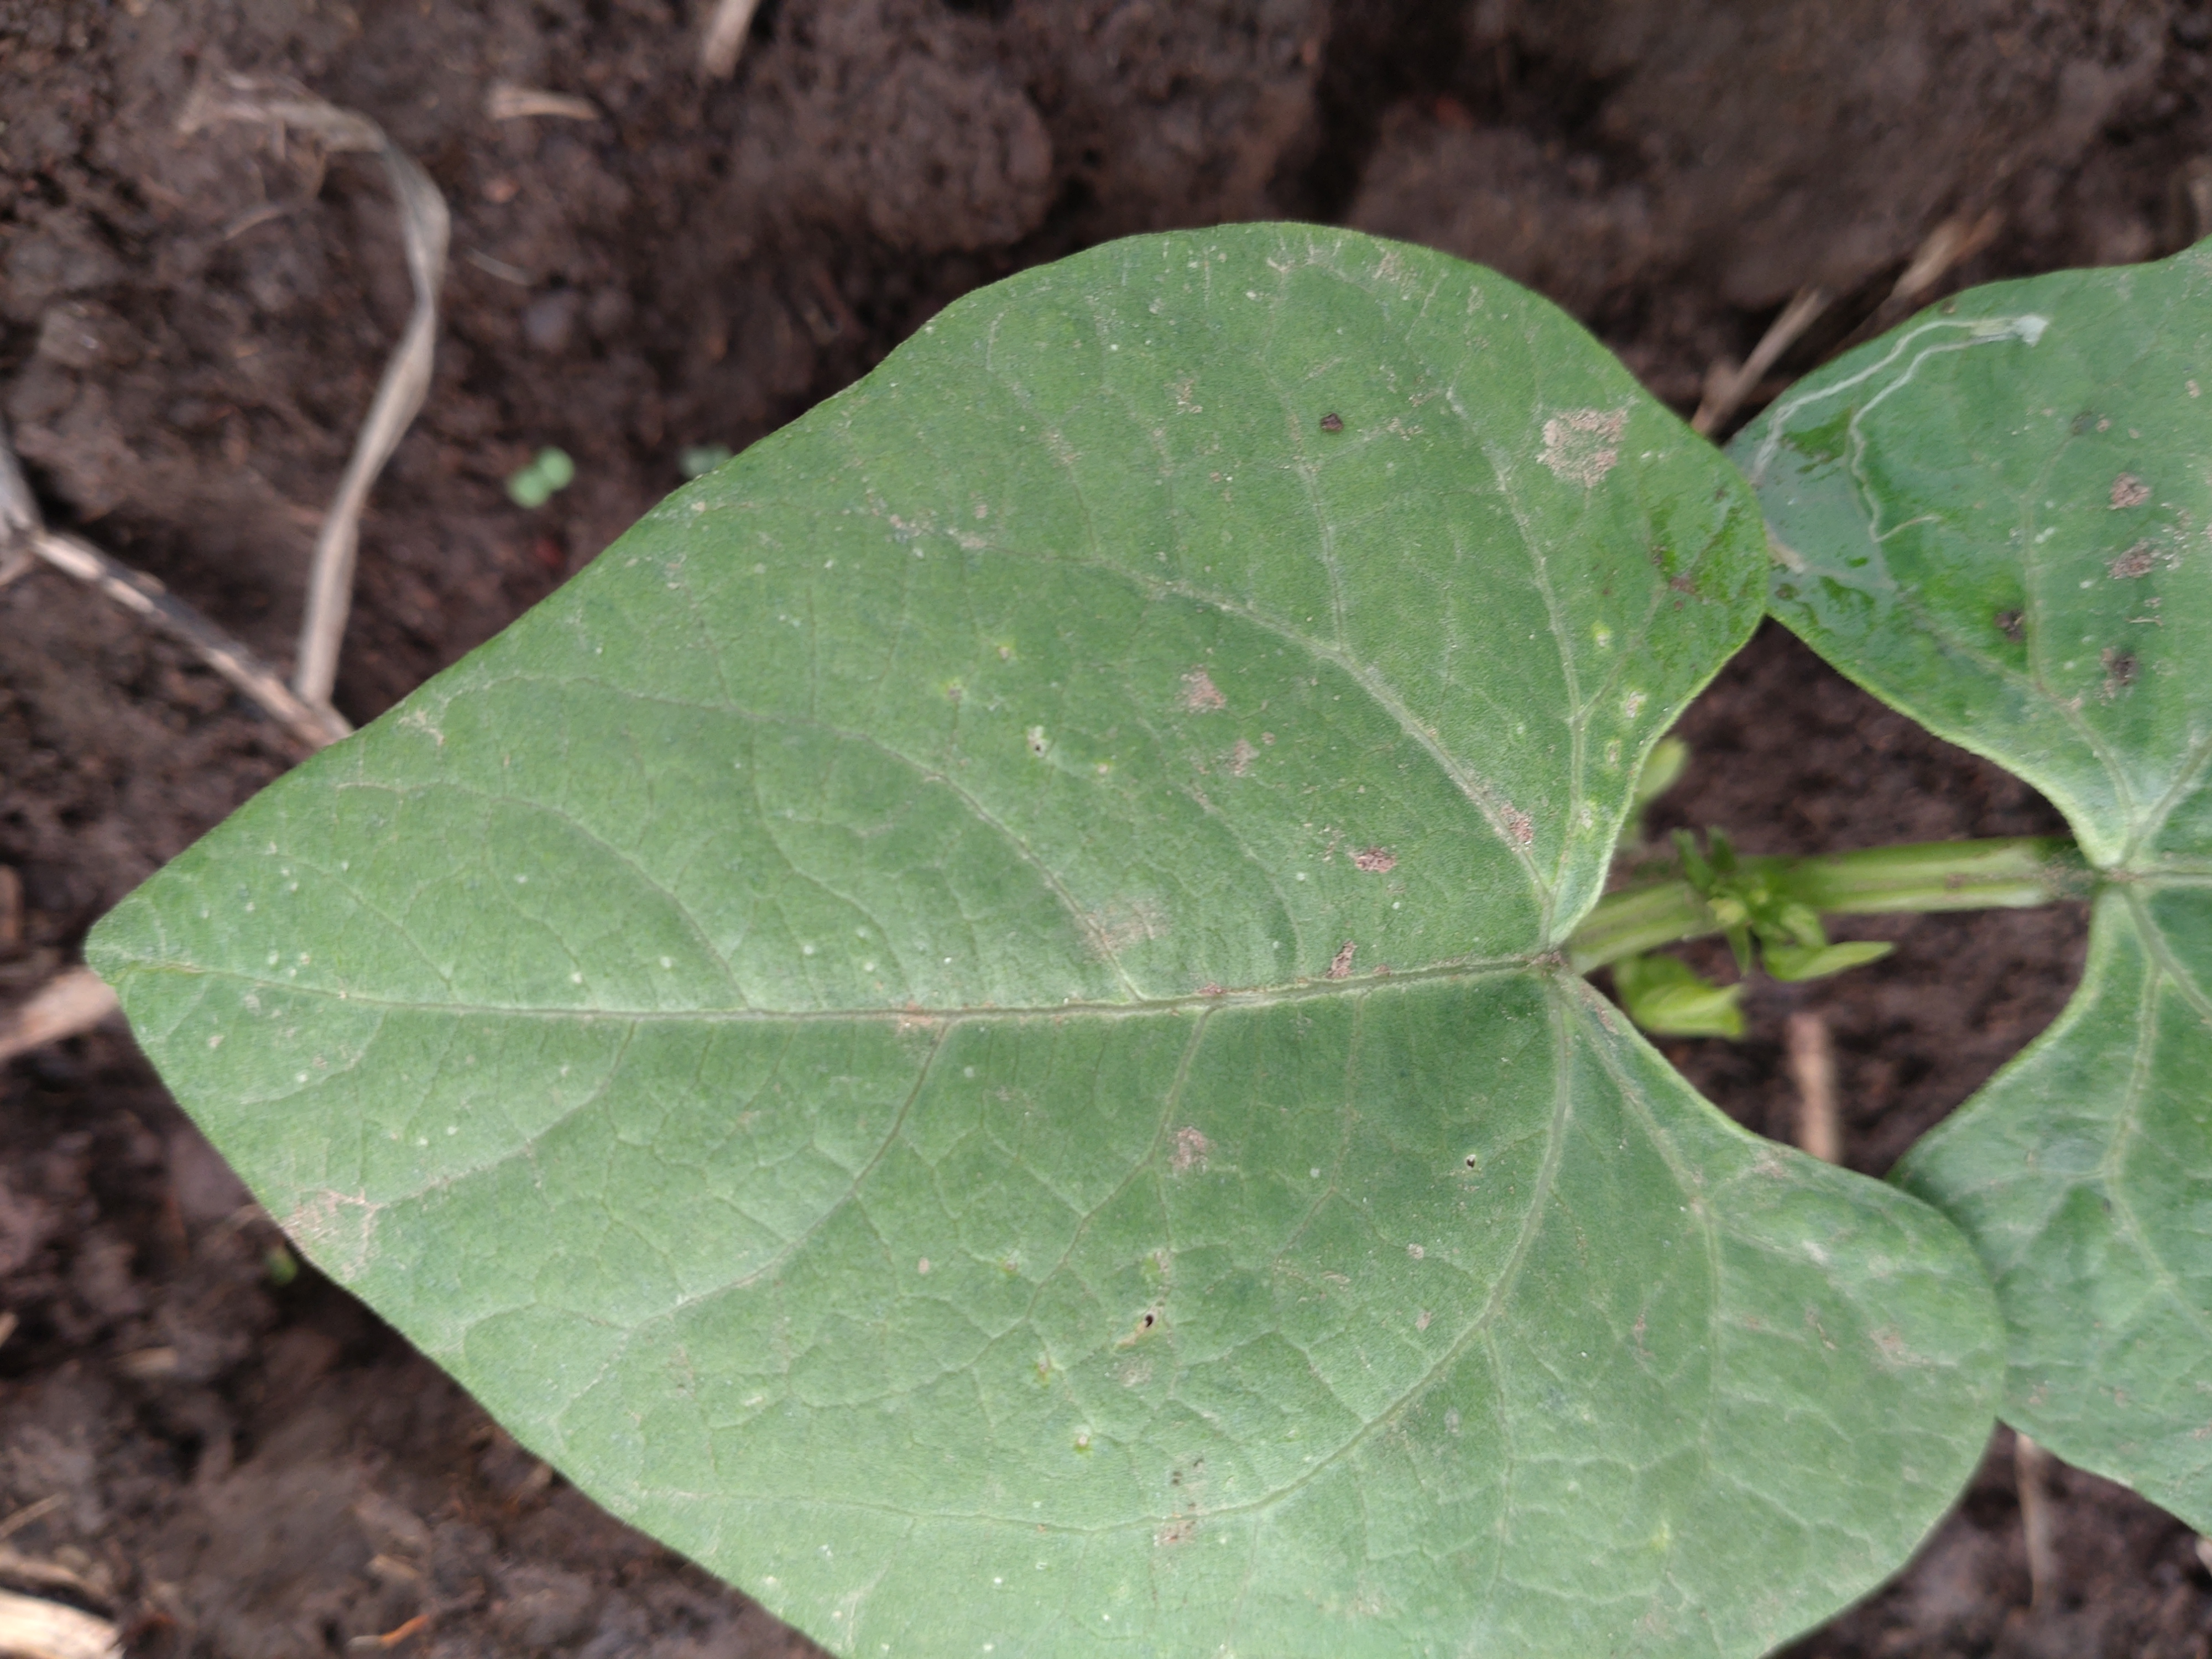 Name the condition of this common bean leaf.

healthy
